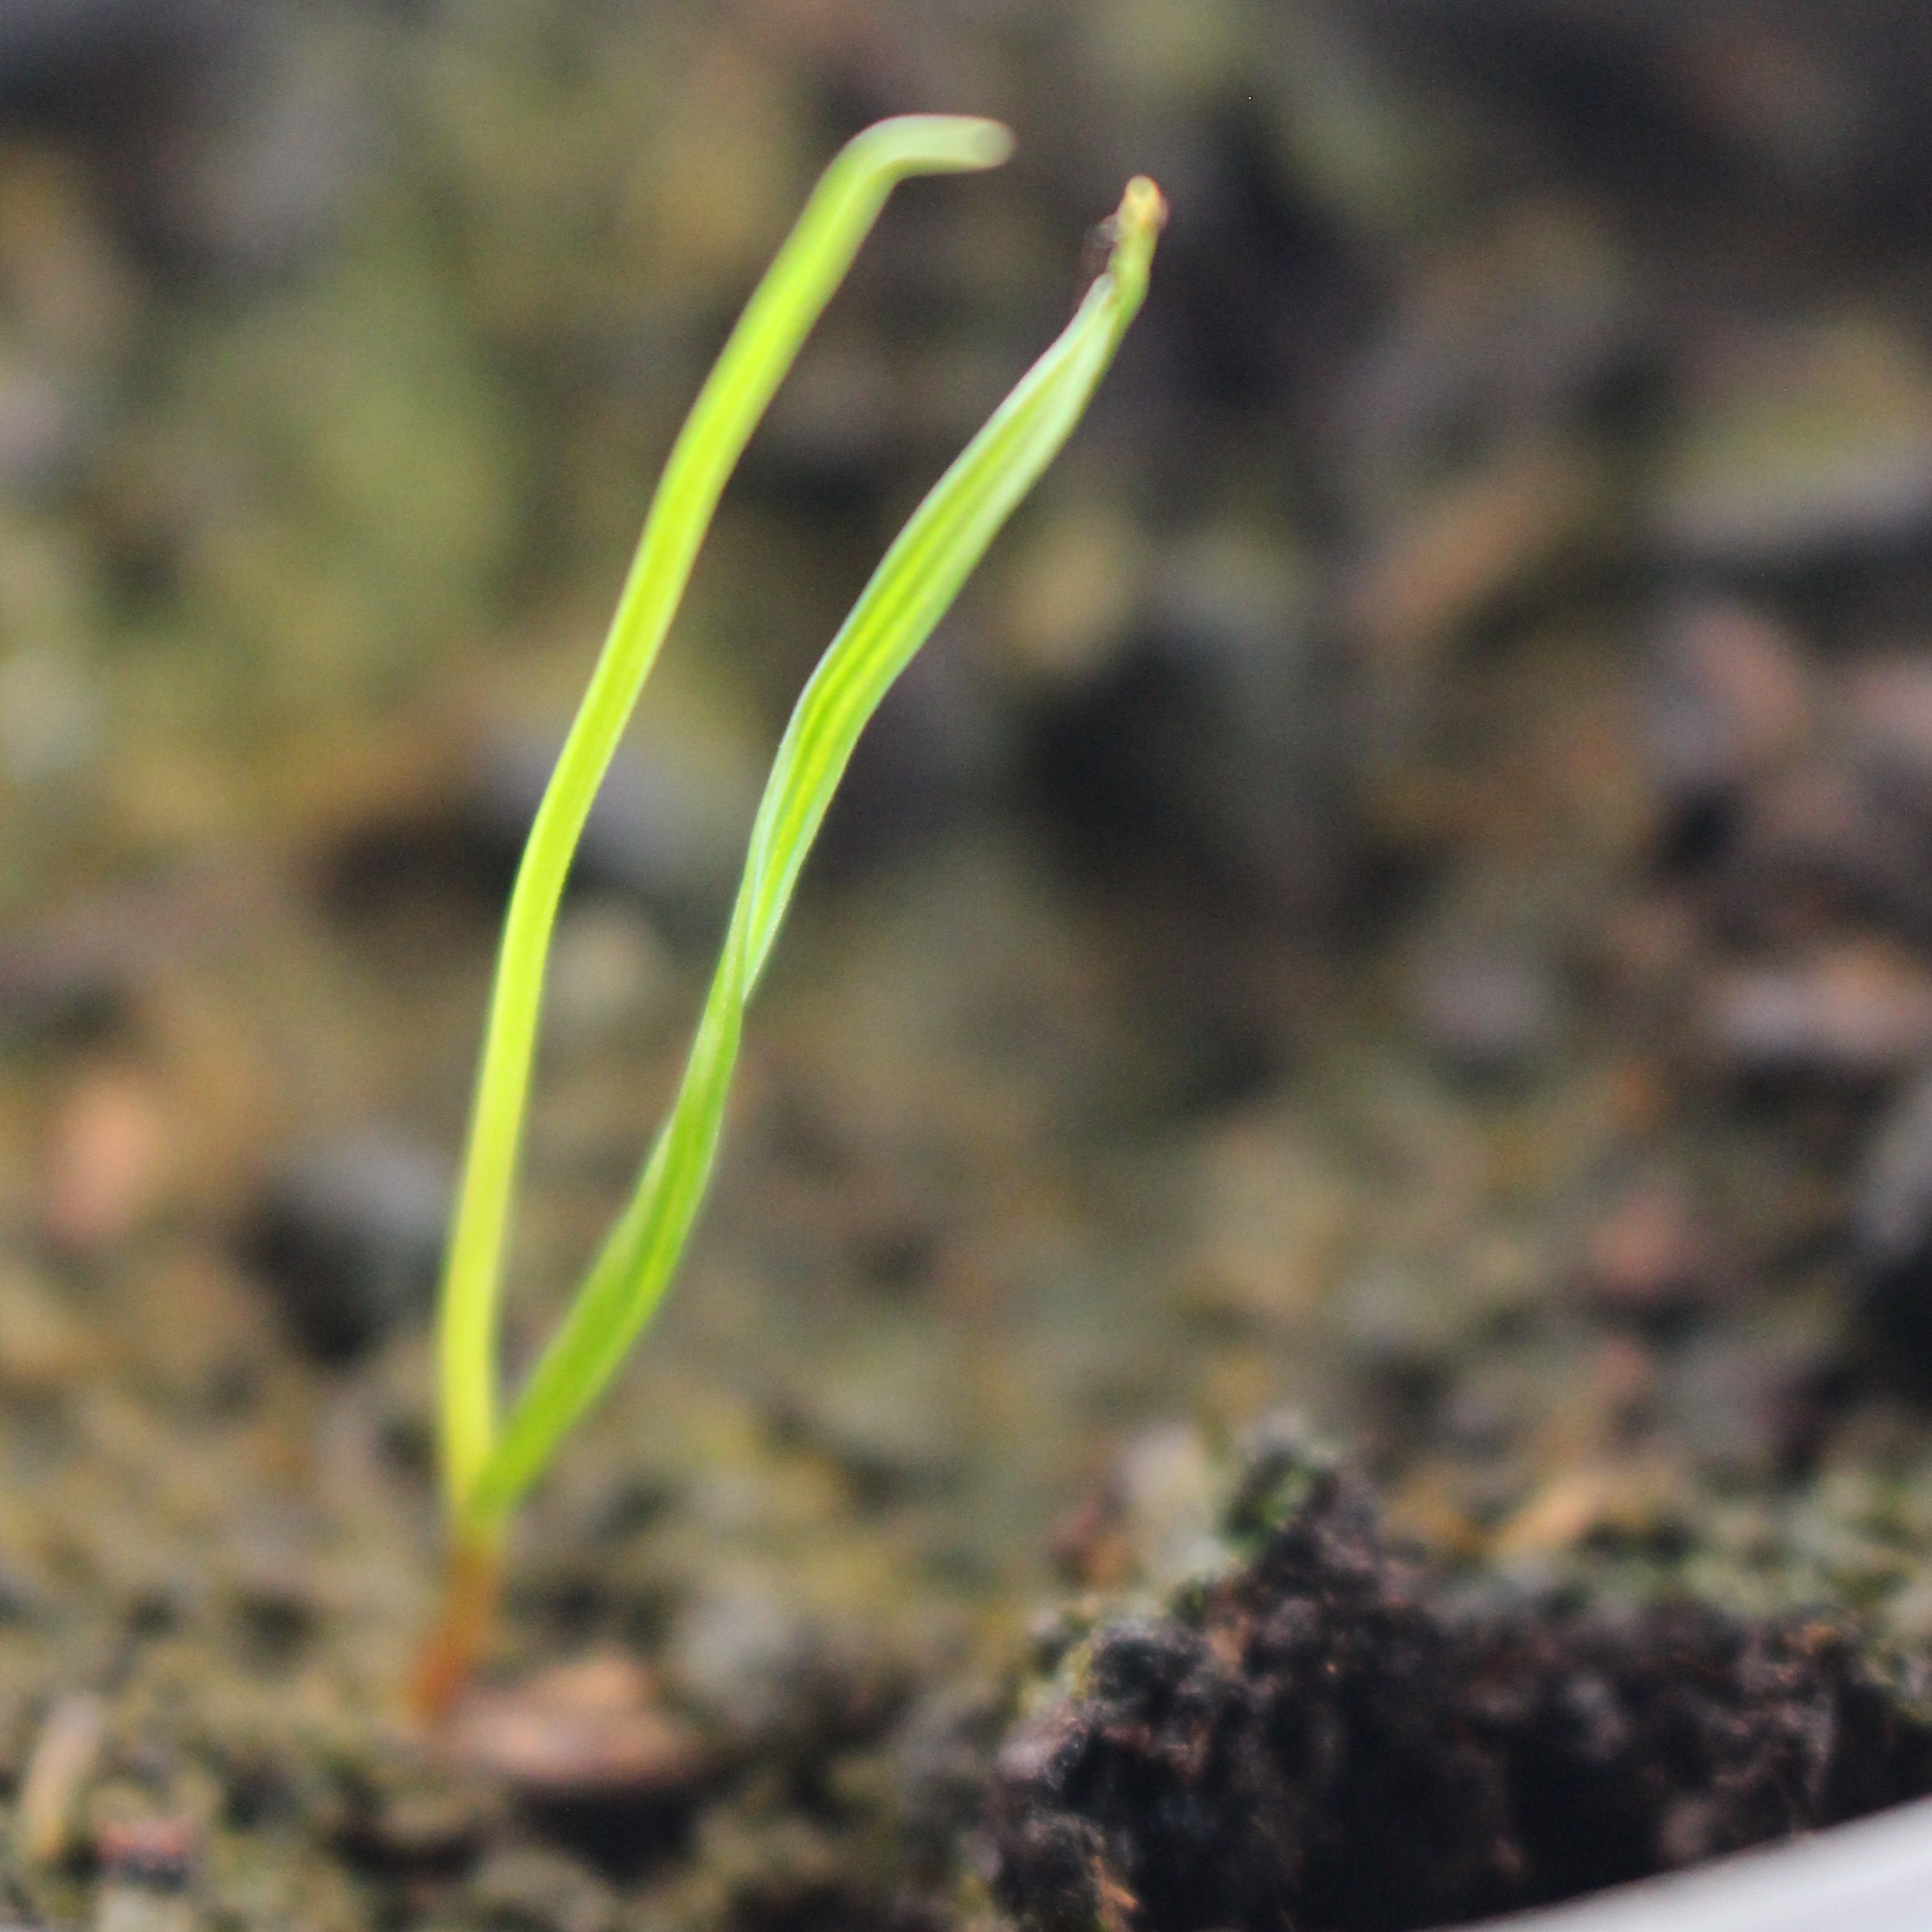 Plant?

Lolium multiflorum
